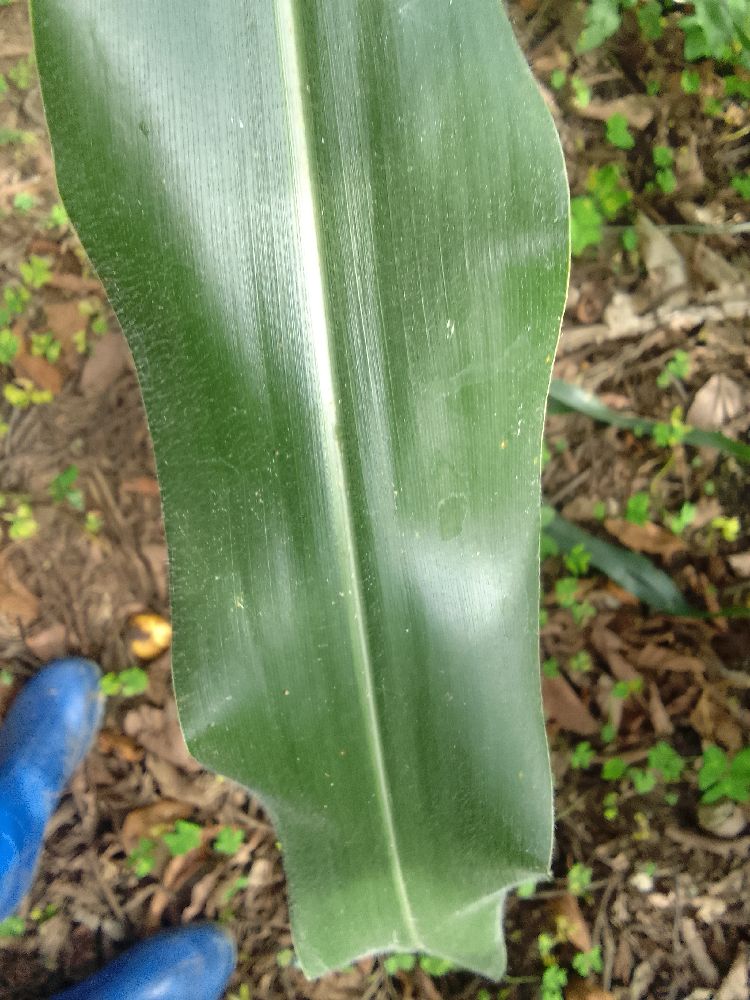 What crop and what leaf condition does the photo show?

maize, healthy
